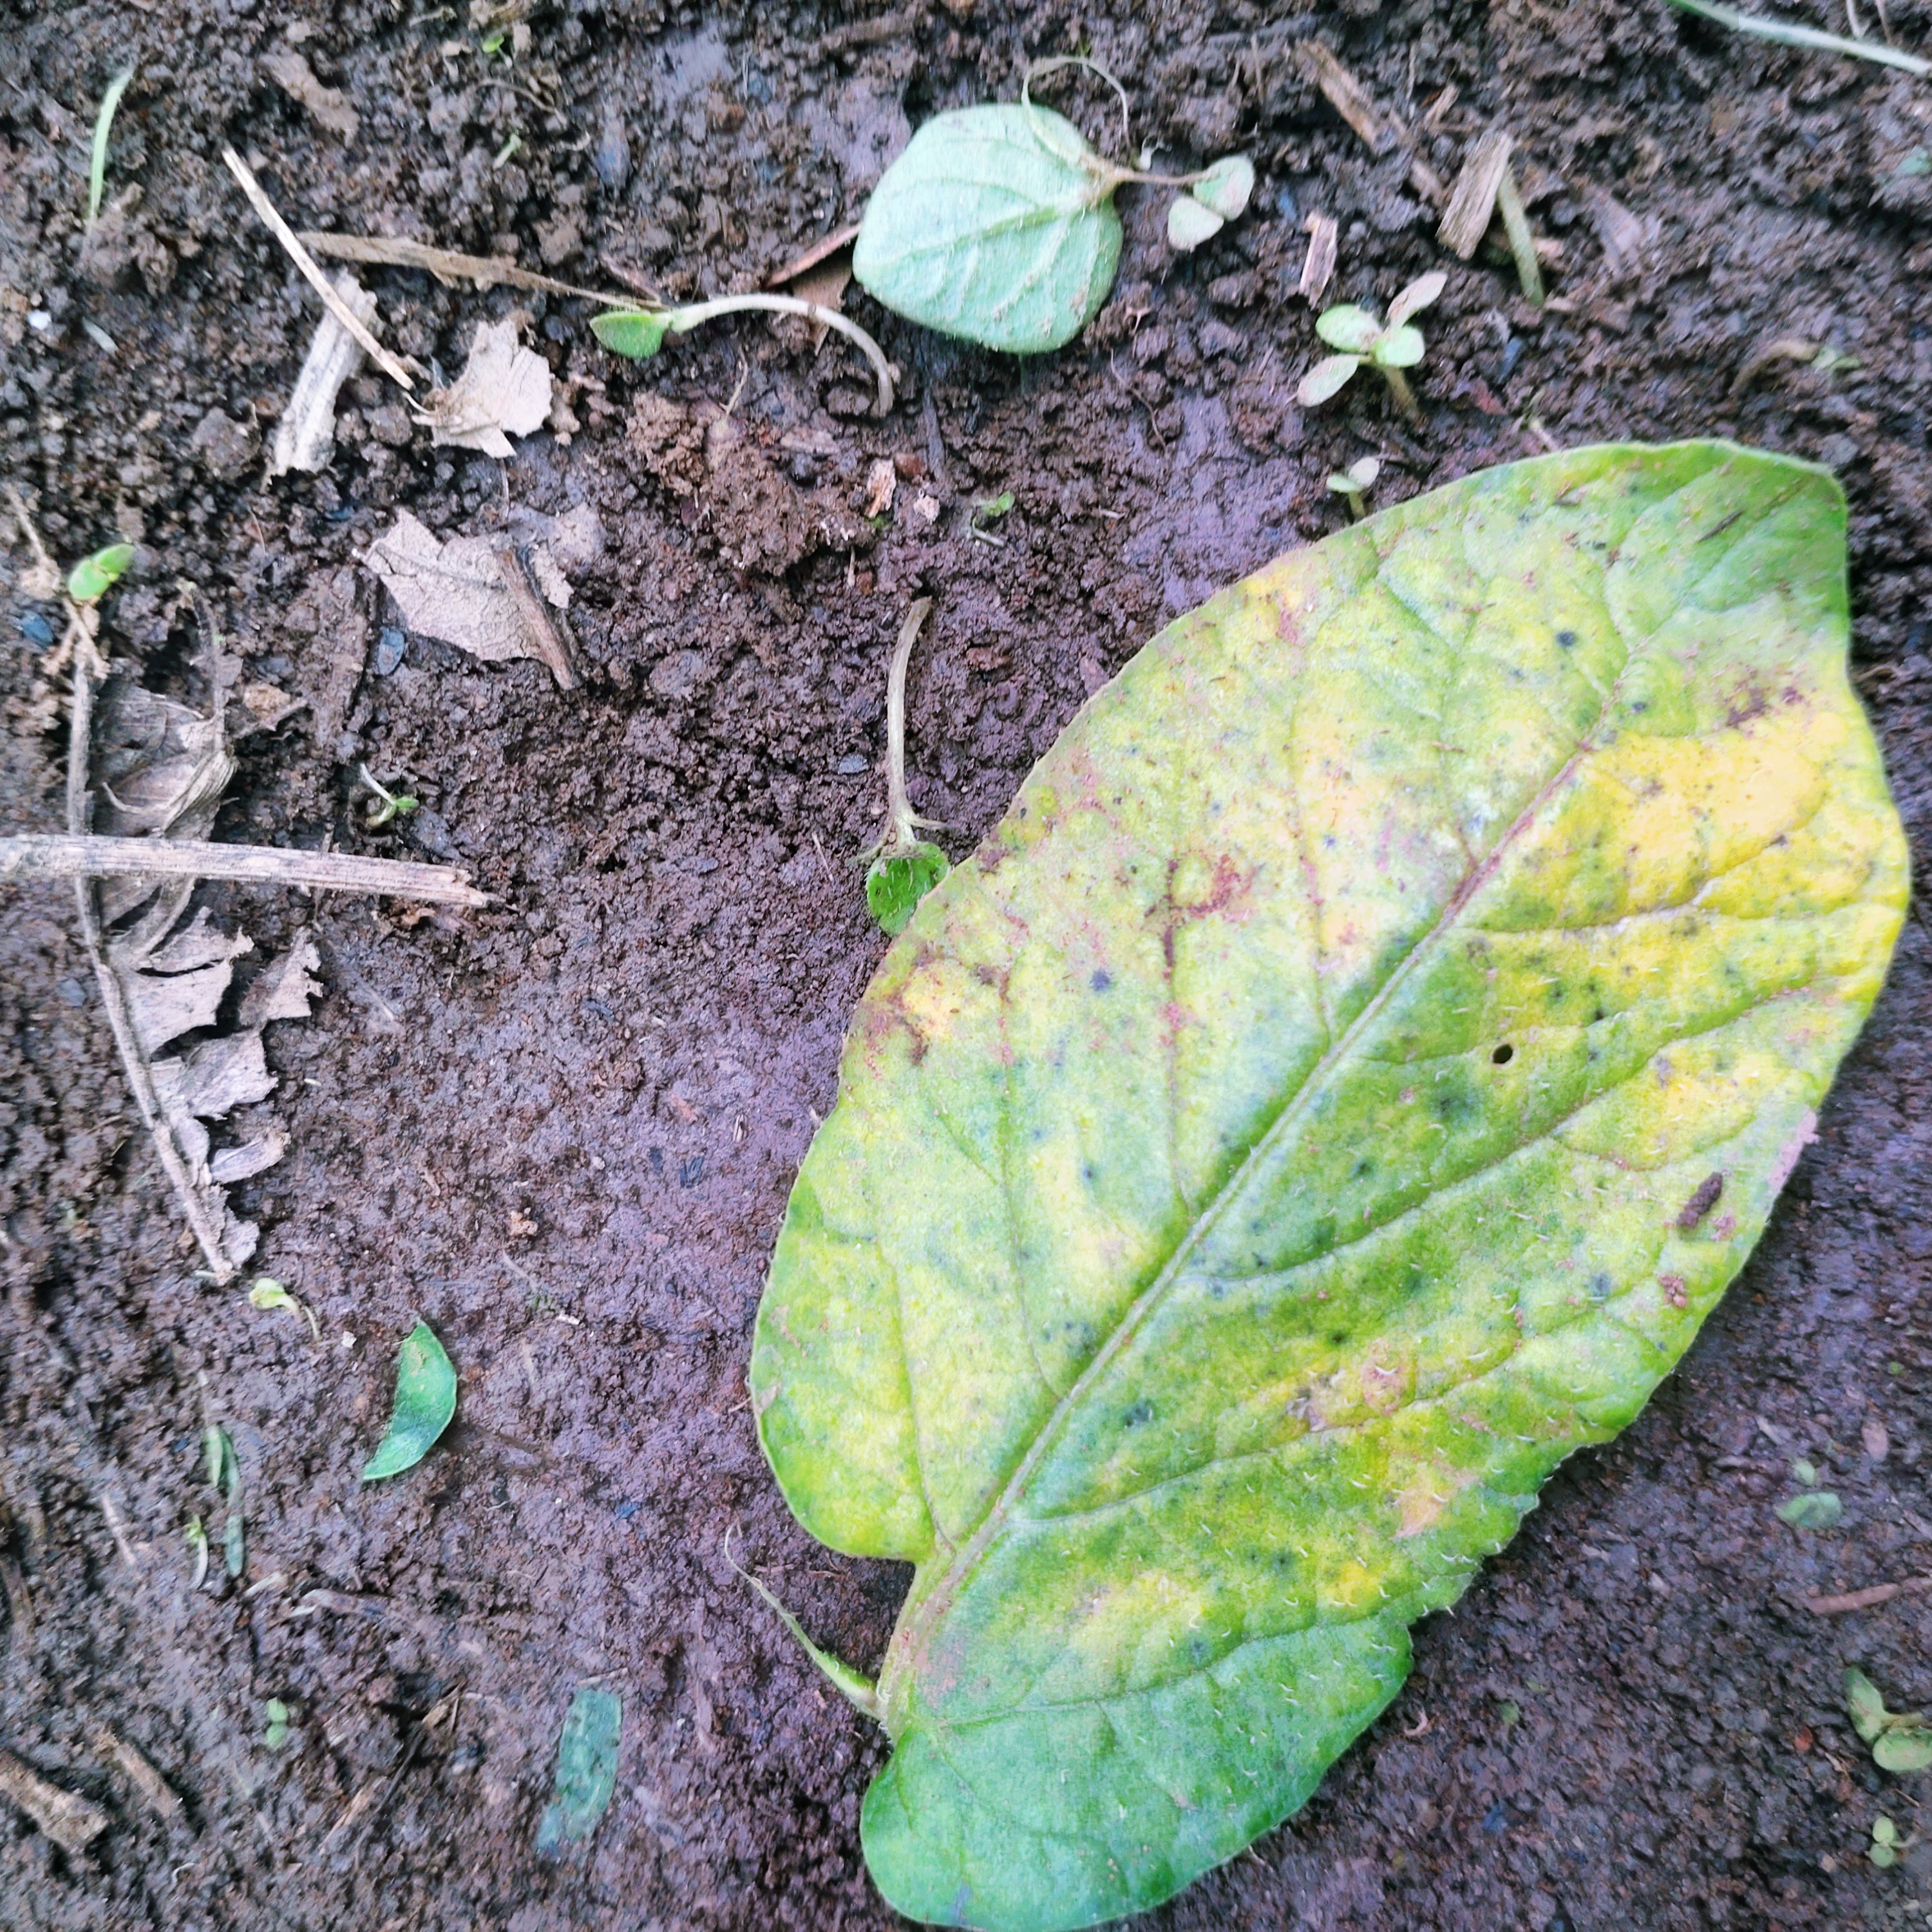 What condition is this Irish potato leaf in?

late blight
